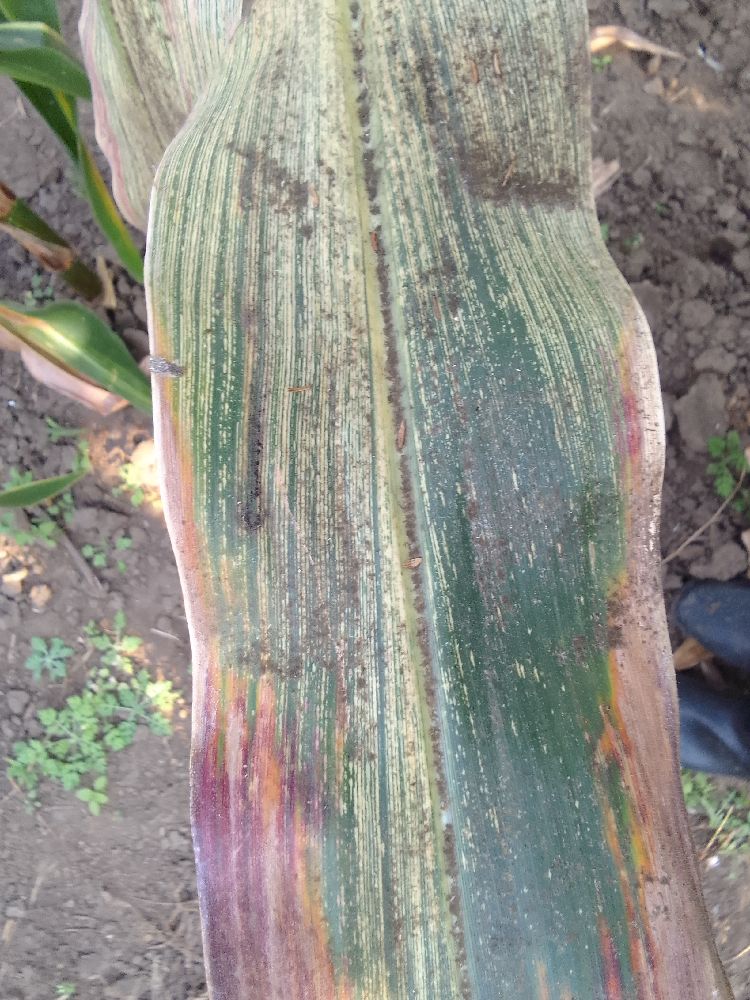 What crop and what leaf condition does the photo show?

maize, maize streak virus
